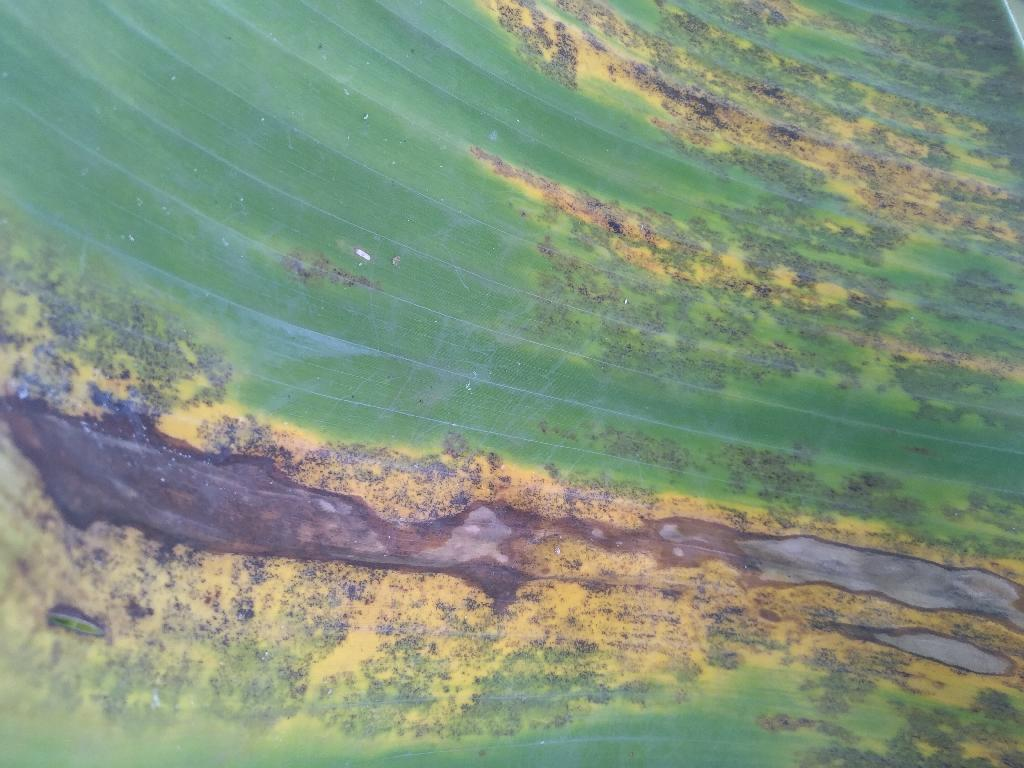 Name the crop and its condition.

banana, black sigatoka
